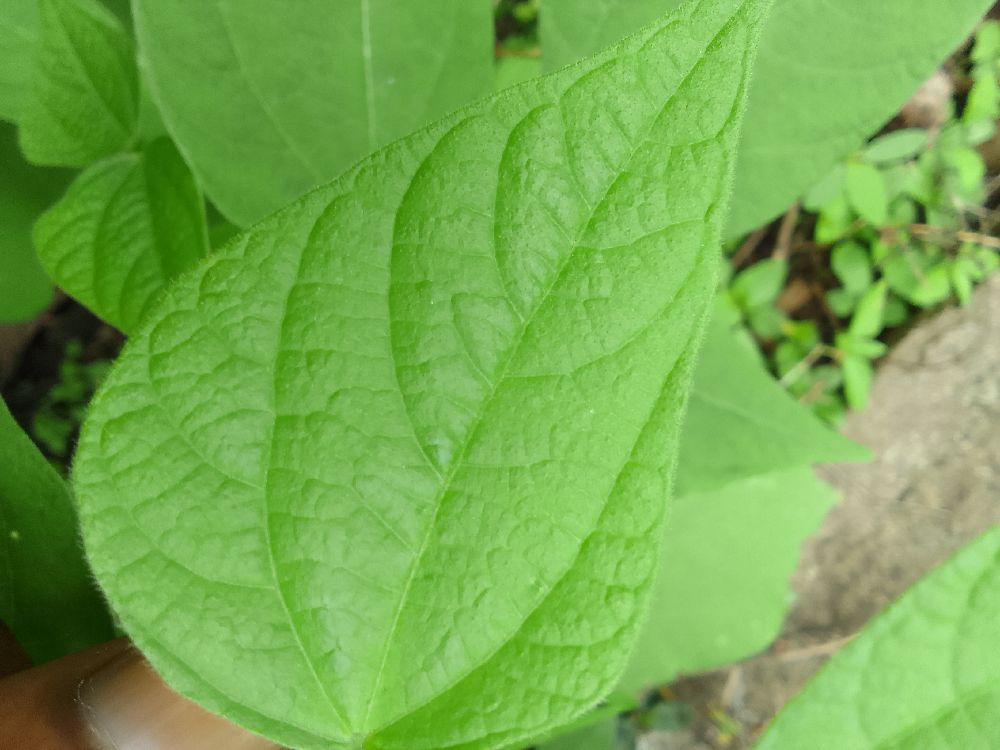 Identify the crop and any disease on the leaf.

common bean, healthy
